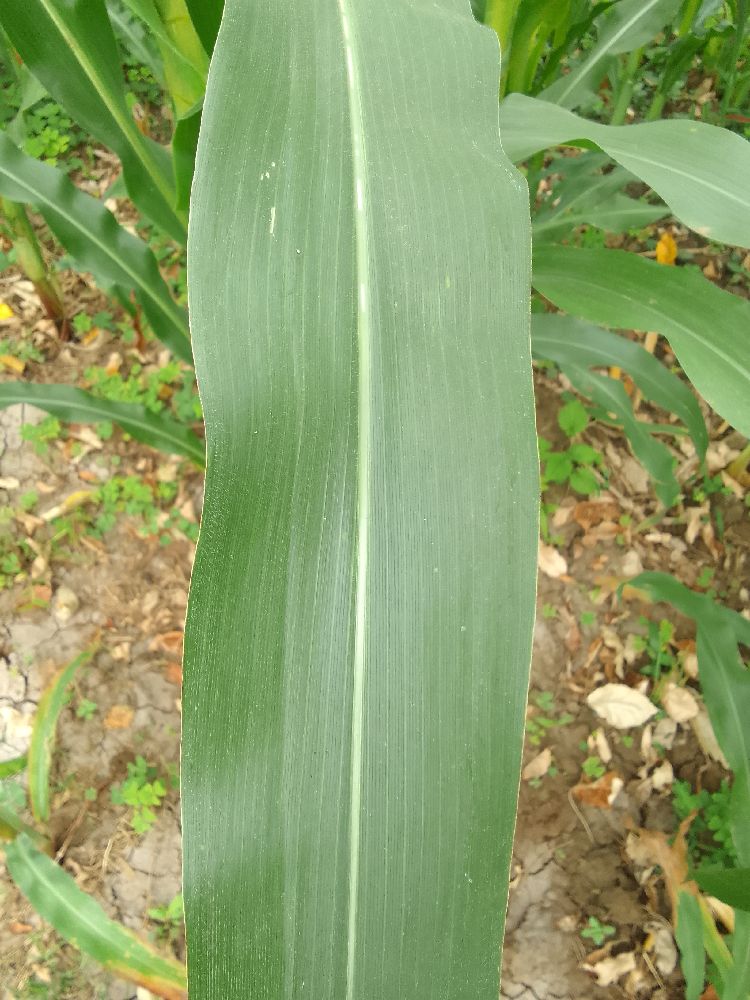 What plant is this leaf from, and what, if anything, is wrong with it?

maize, healthy
